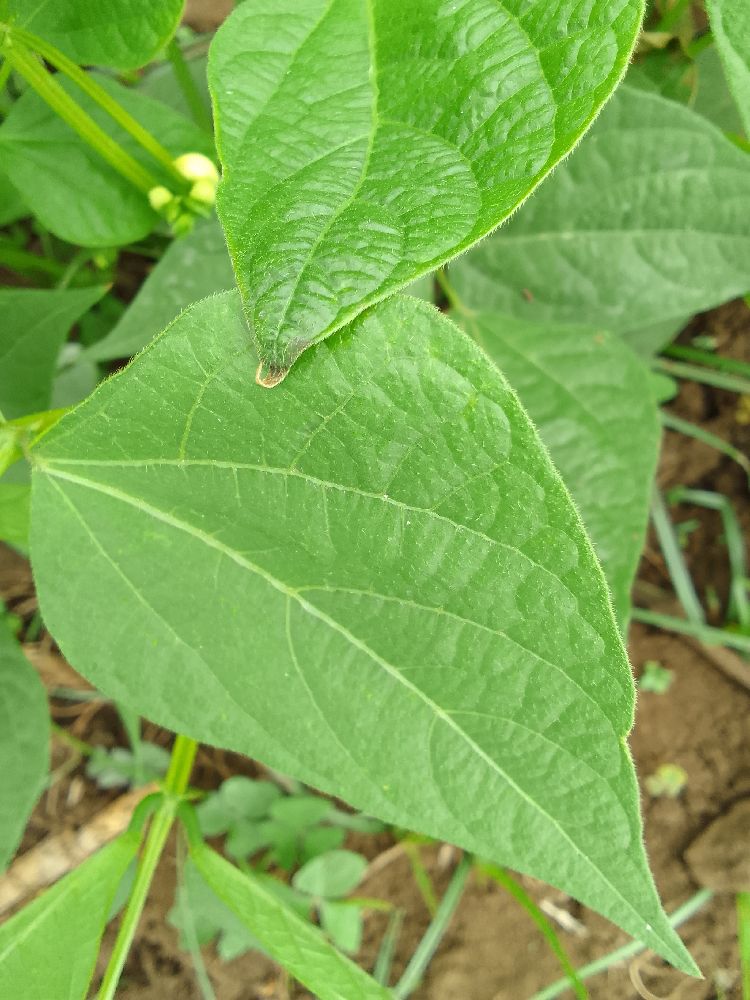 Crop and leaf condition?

common bean, healthy
